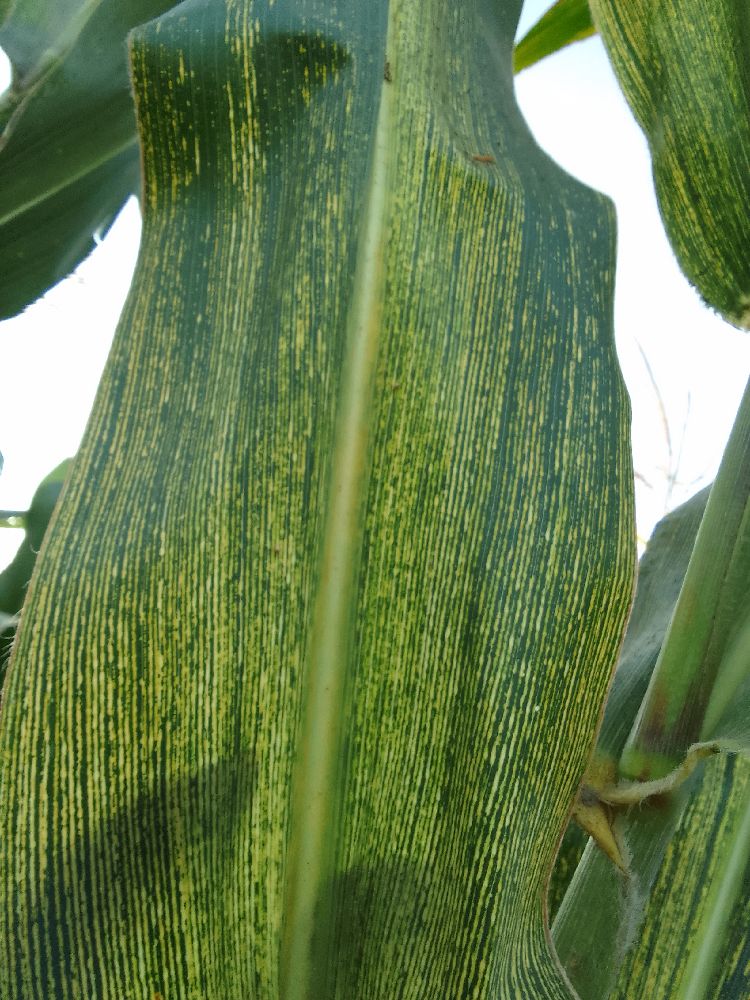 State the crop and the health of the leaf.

maize, maize streak virus
